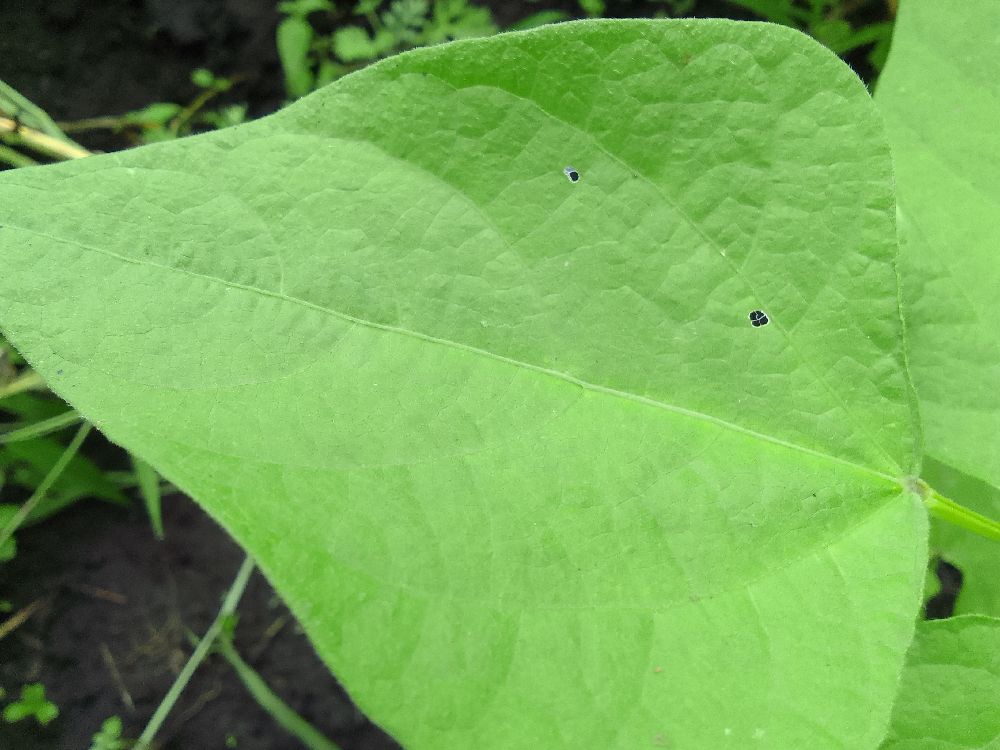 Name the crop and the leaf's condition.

common bean, healthy
